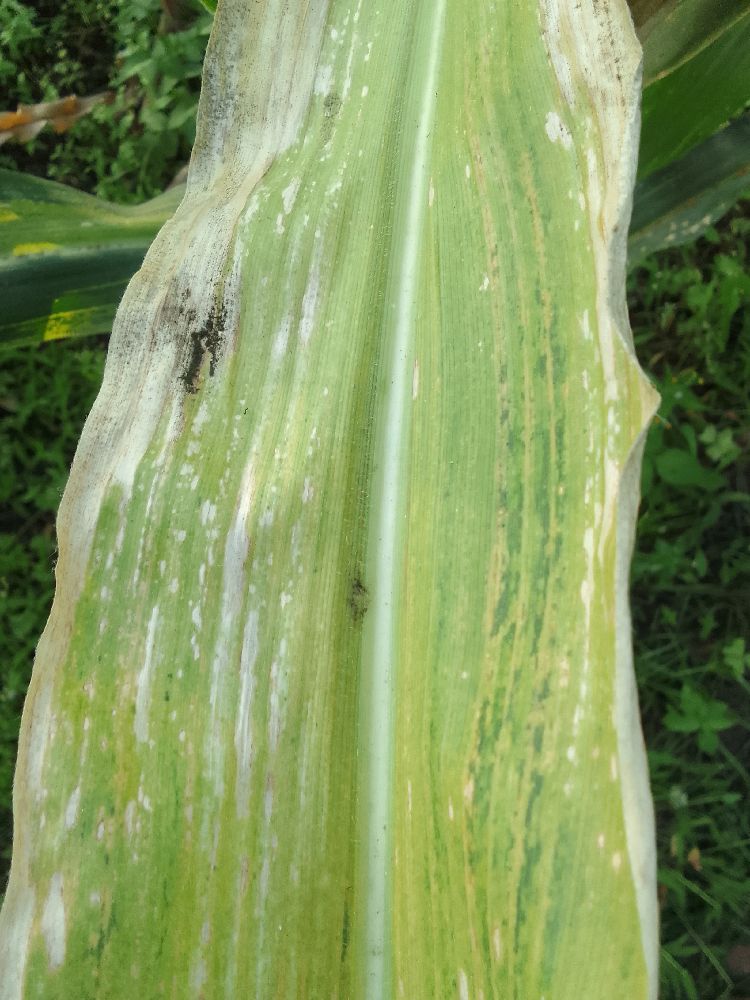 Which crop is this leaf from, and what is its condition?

maize, maize lethal necrosis
